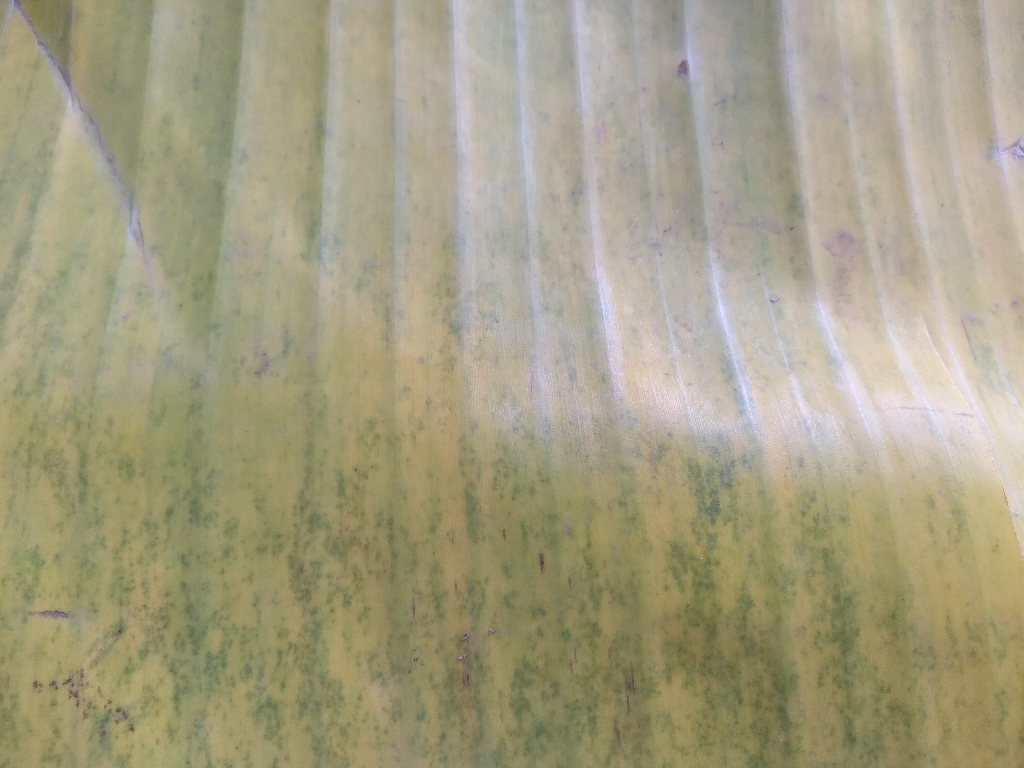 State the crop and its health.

banana, fusarium wilt race 1
